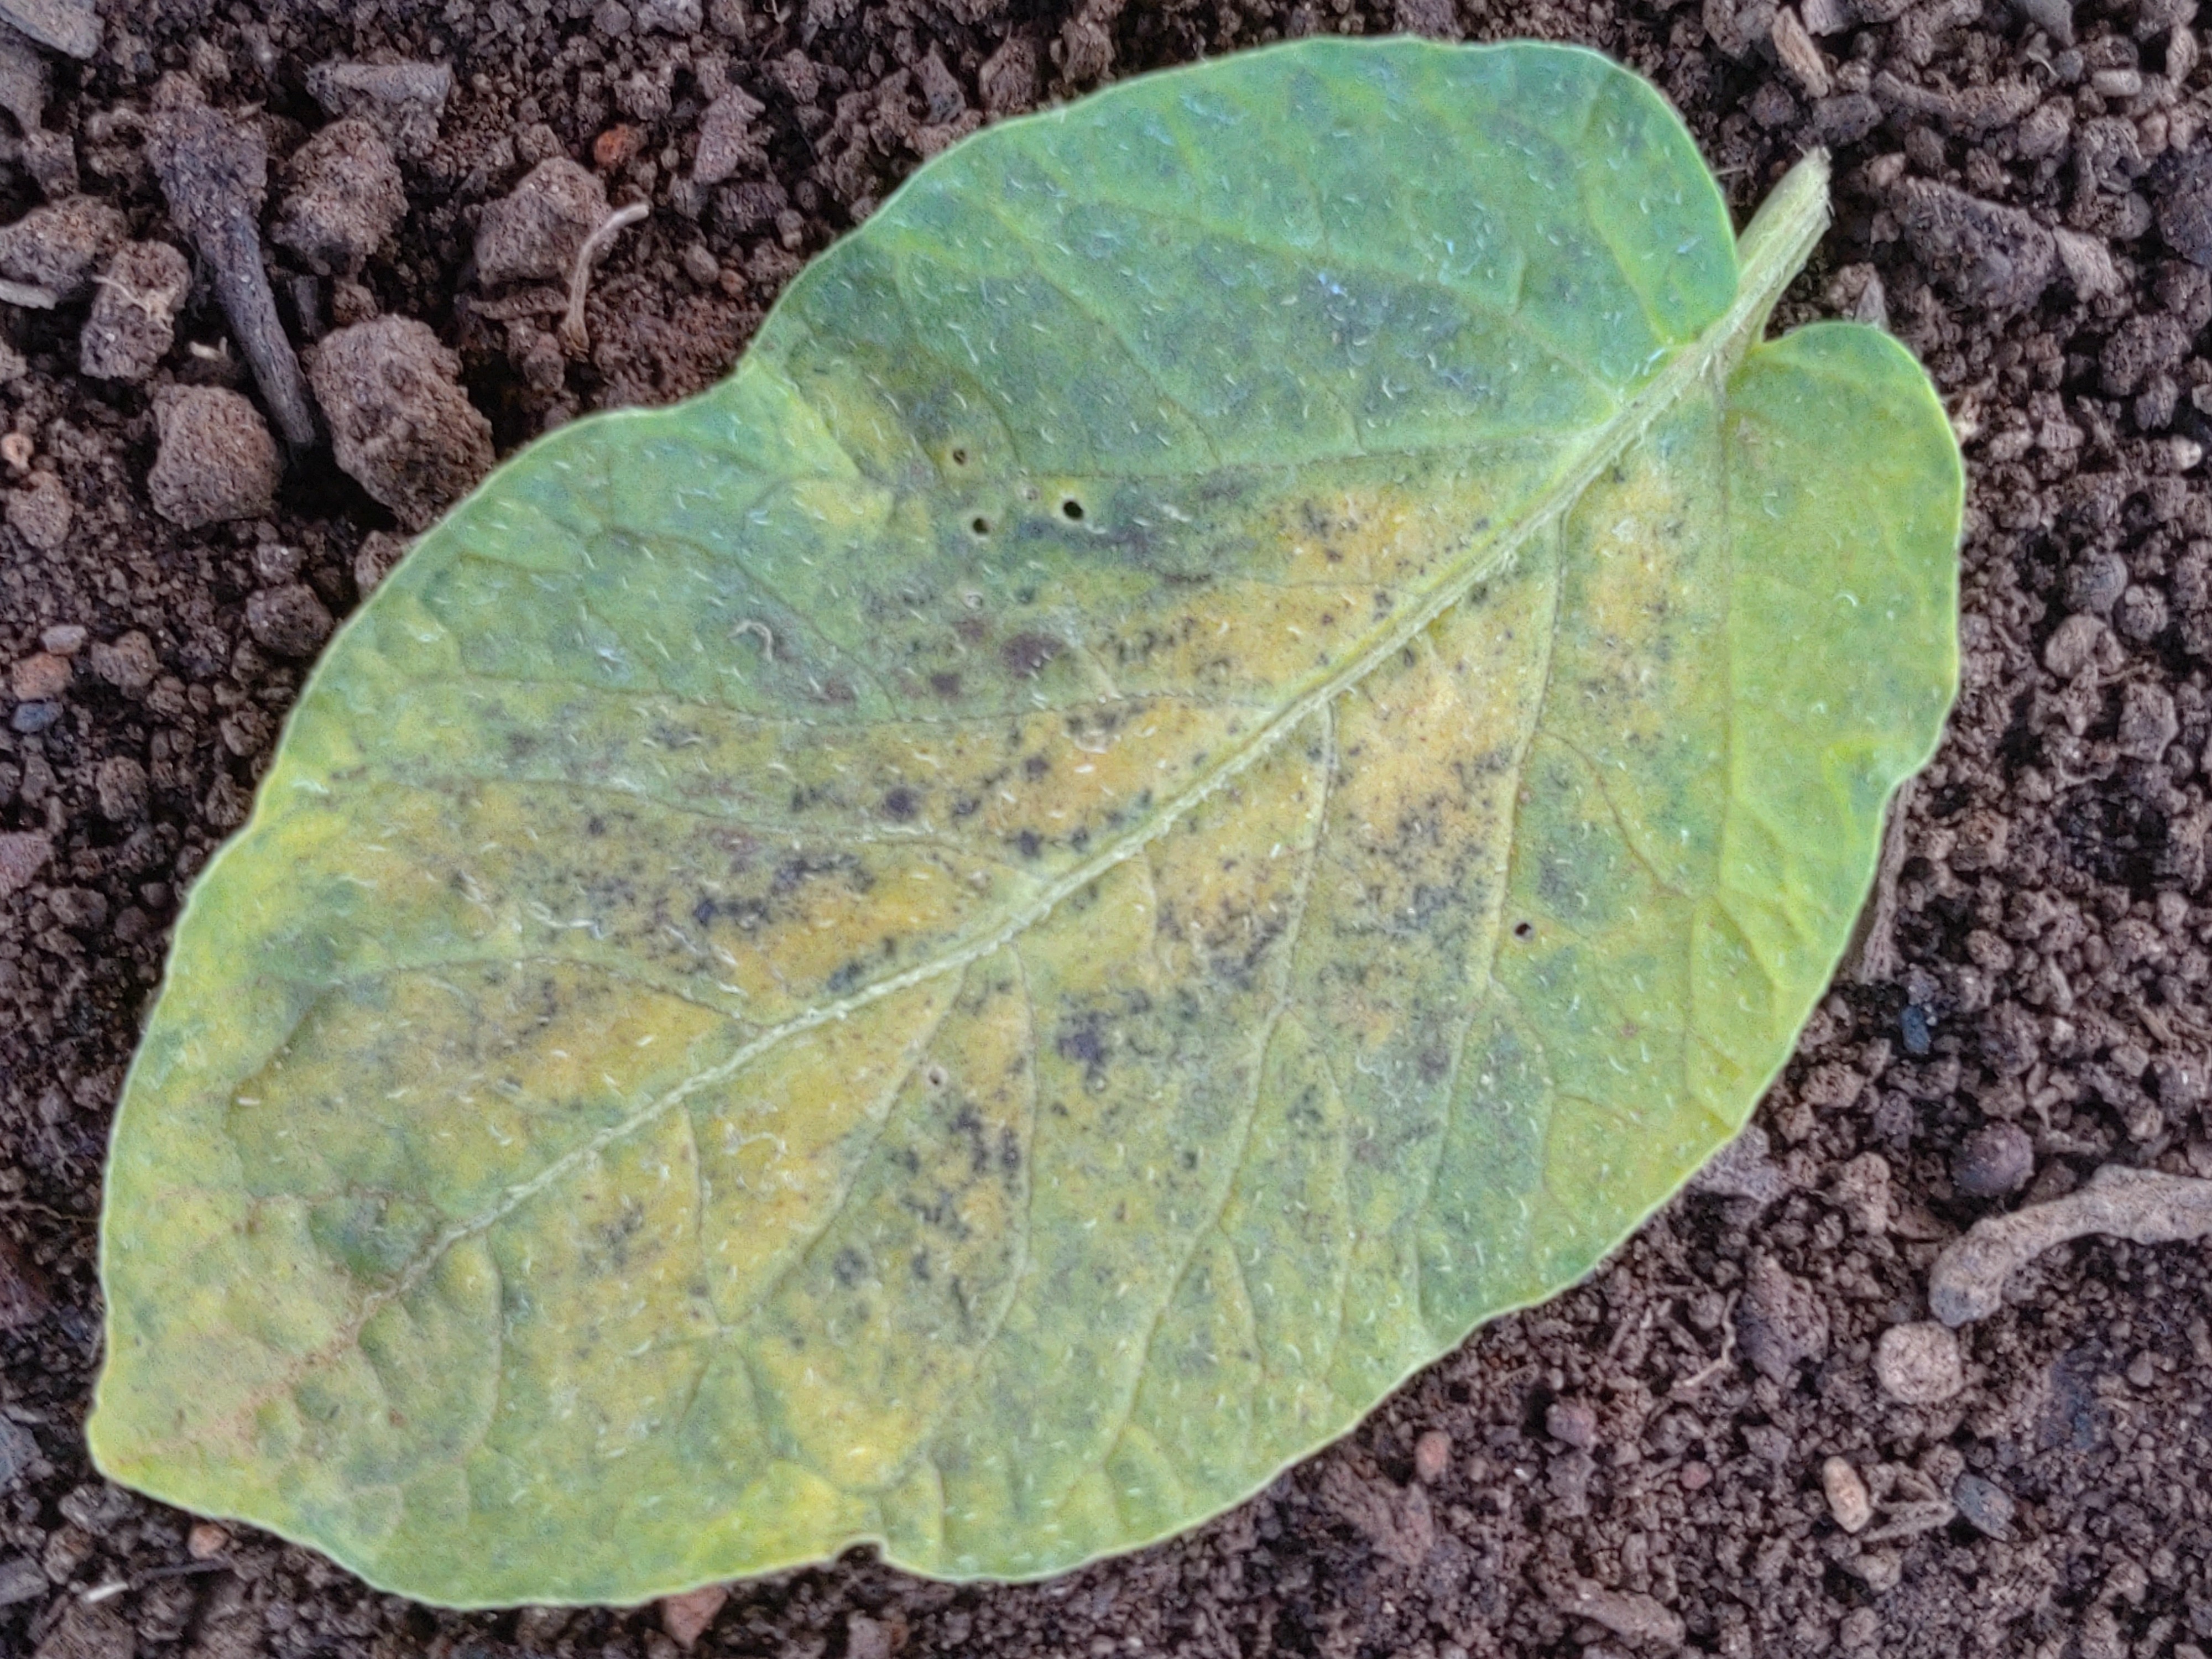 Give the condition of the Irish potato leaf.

late blight
